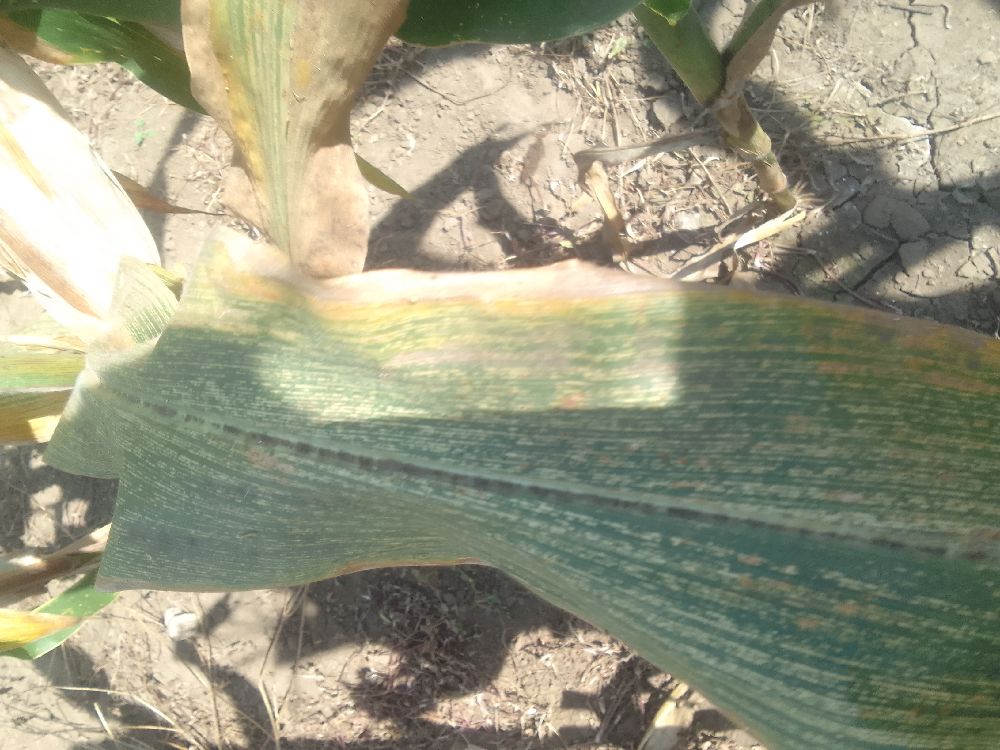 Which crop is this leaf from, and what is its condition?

maize, maize streak virus
